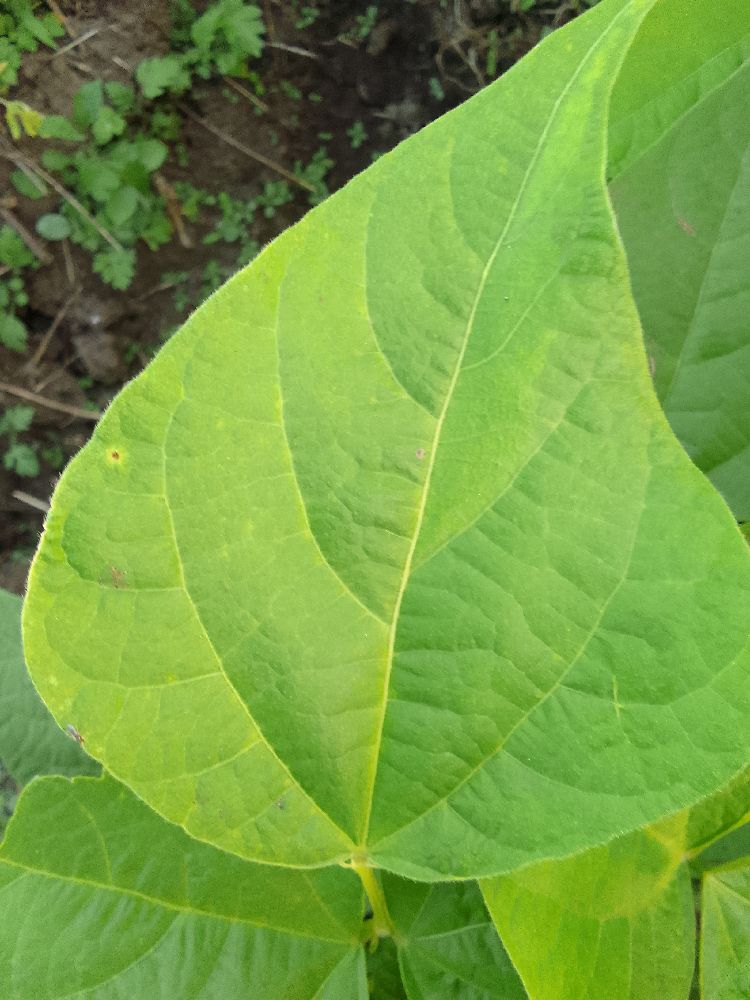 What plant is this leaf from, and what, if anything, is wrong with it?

common bean, healthy
